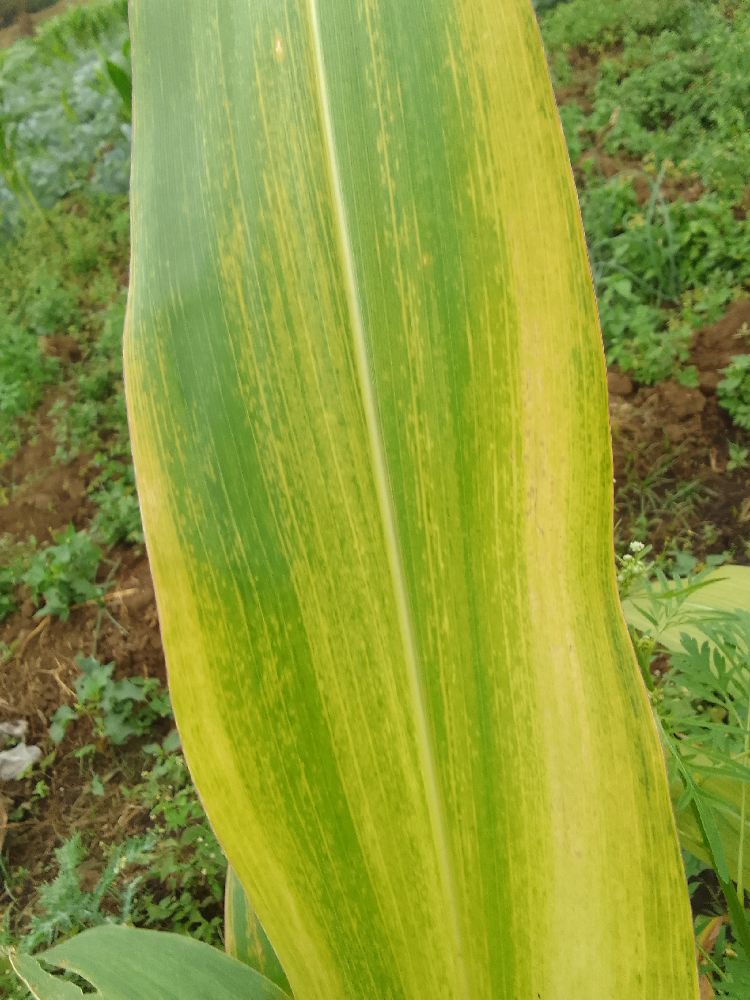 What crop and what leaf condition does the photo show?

maize, maize lethal necrosis
